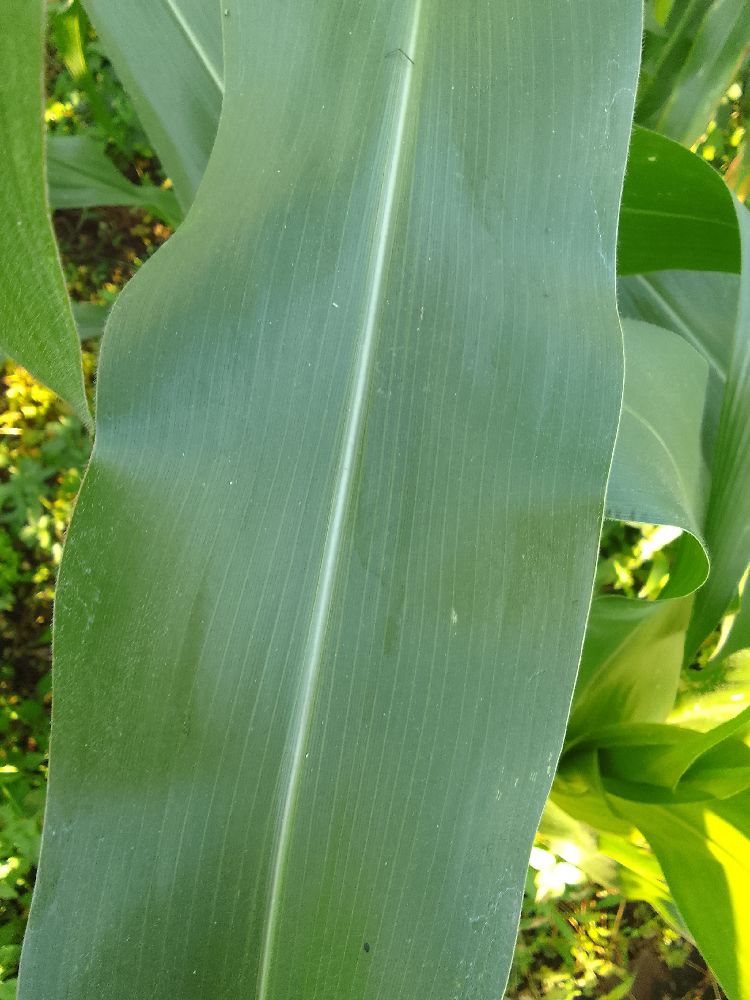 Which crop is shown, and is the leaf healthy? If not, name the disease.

maize, healthy
